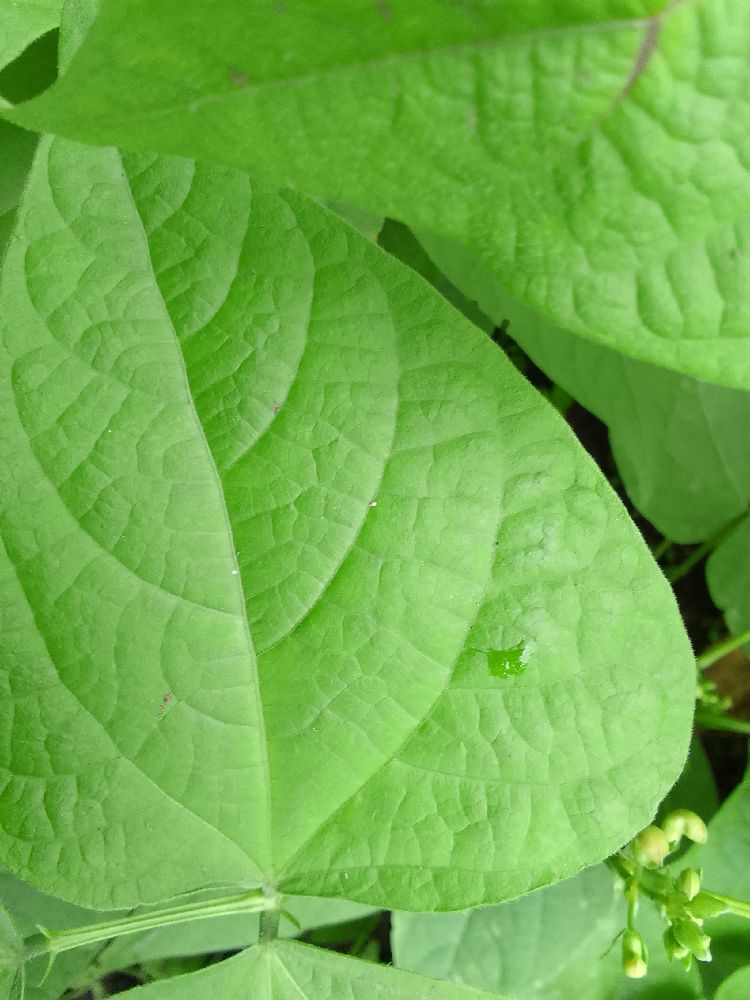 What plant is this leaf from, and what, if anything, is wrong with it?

common bean, healthy
